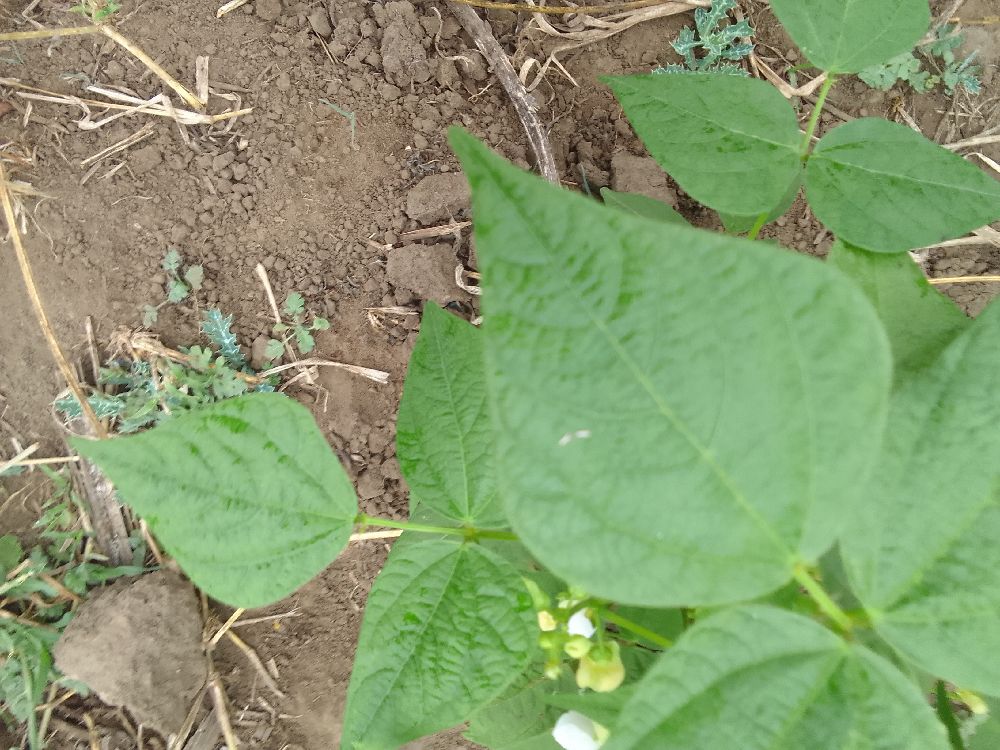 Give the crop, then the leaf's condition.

common bean, healthy
